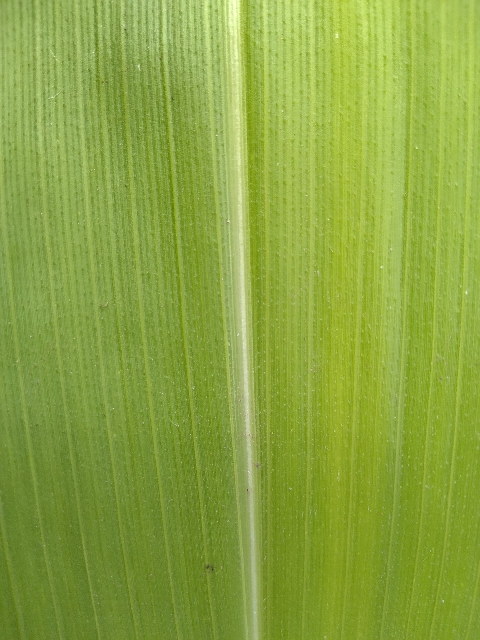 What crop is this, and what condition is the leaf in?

maize, healthy
